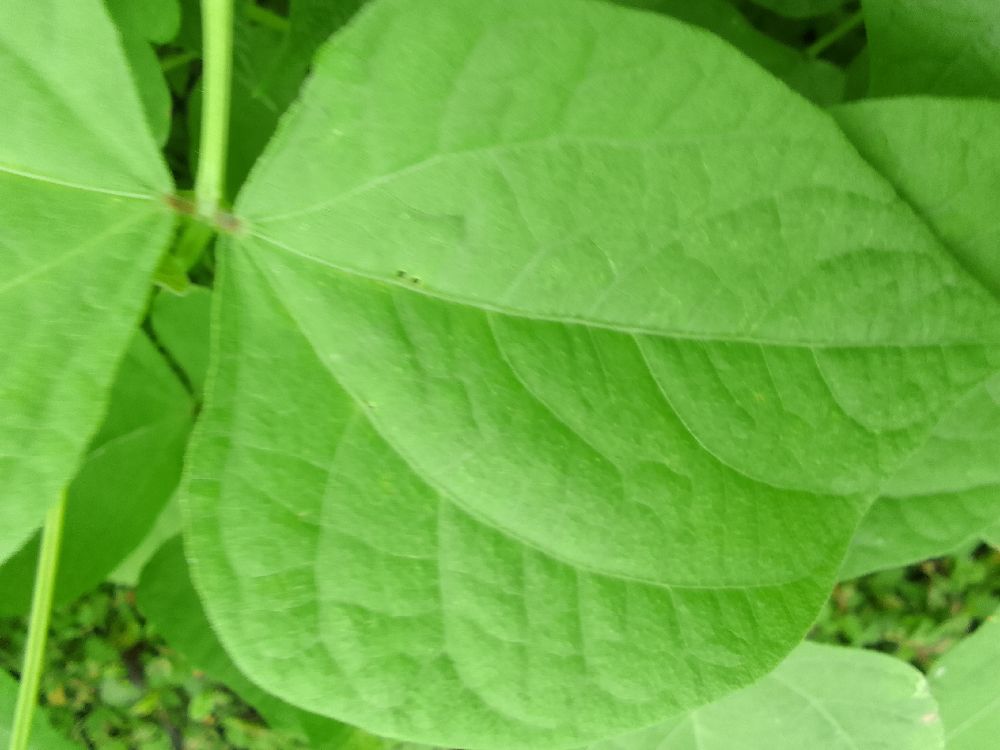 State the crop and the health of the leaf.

common bean, healthy
